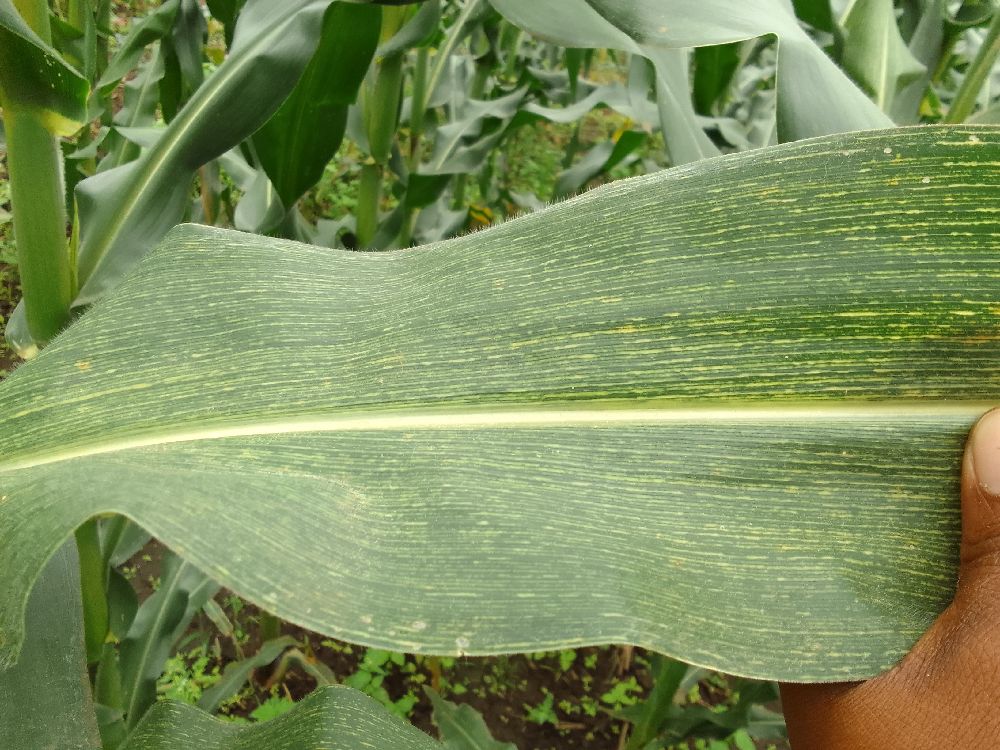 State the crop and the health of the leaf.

maize, maize streak virus
